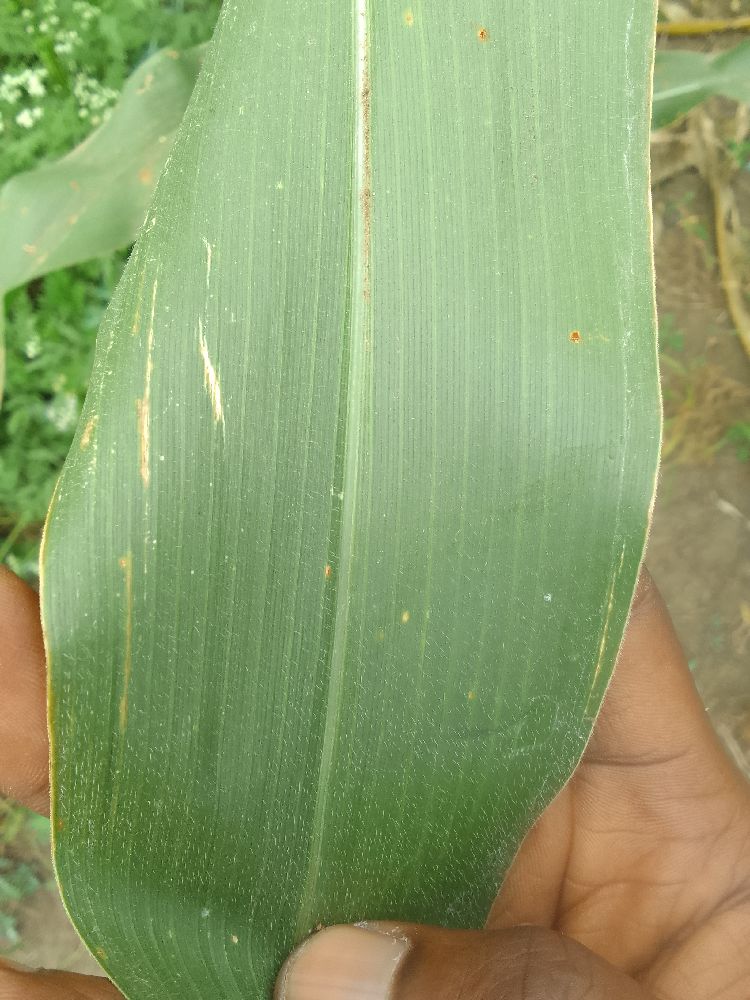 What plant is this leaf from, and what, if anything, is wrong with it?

maize, healthy
